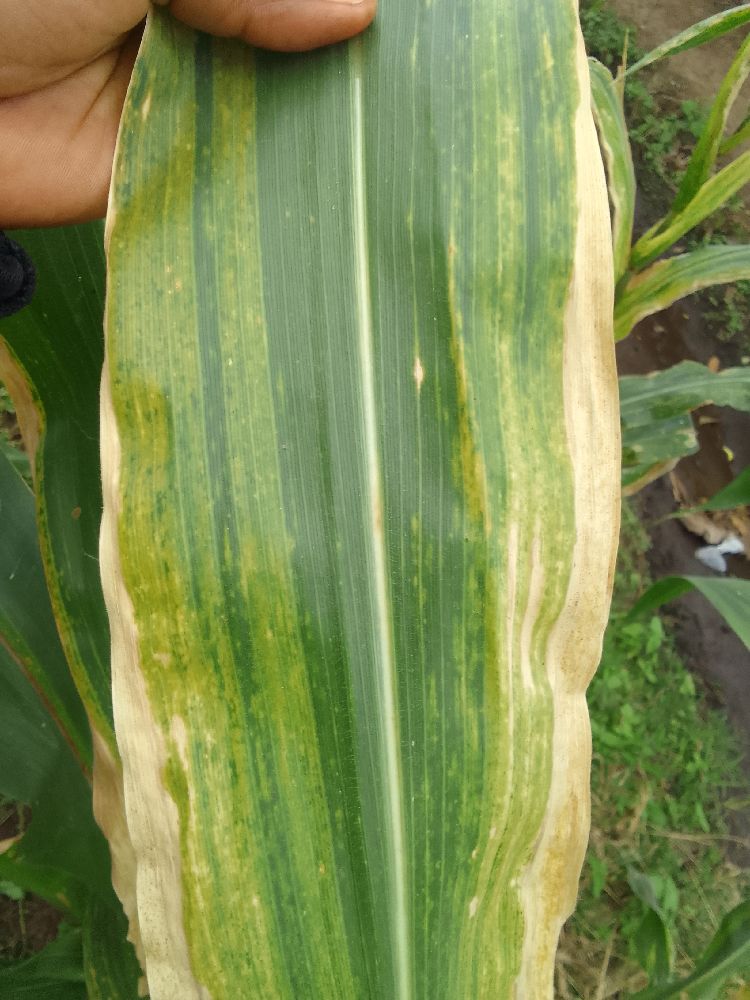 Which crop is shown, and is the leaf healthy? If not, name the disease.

maize, maize lethal necrosis
